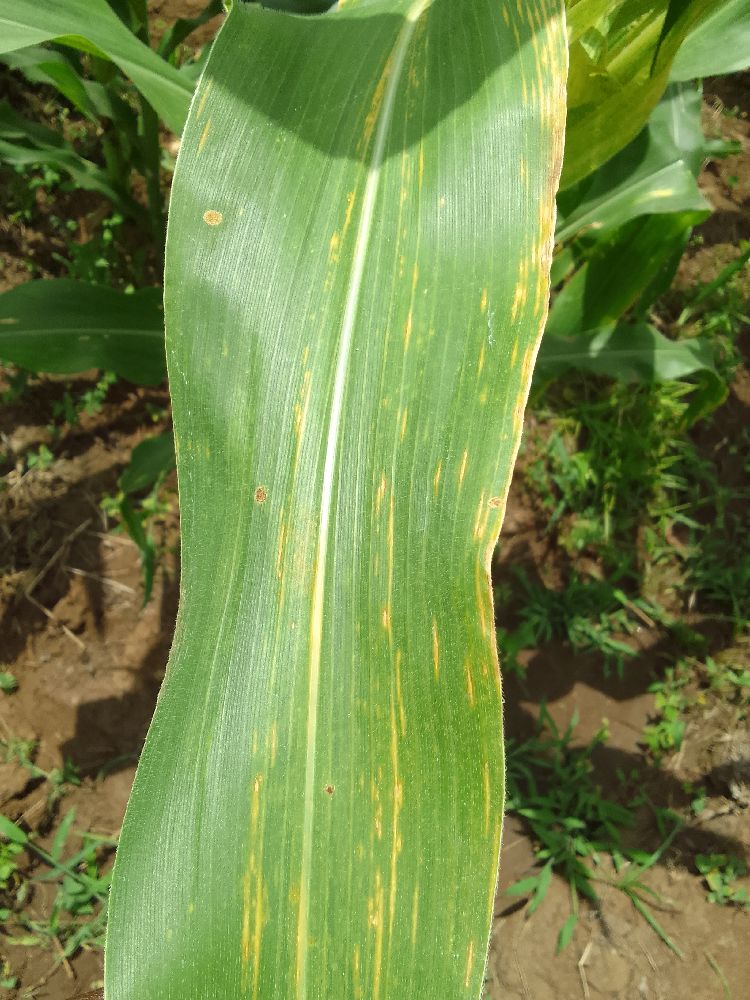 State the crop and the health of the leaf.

maize, maize lethal necrosis
